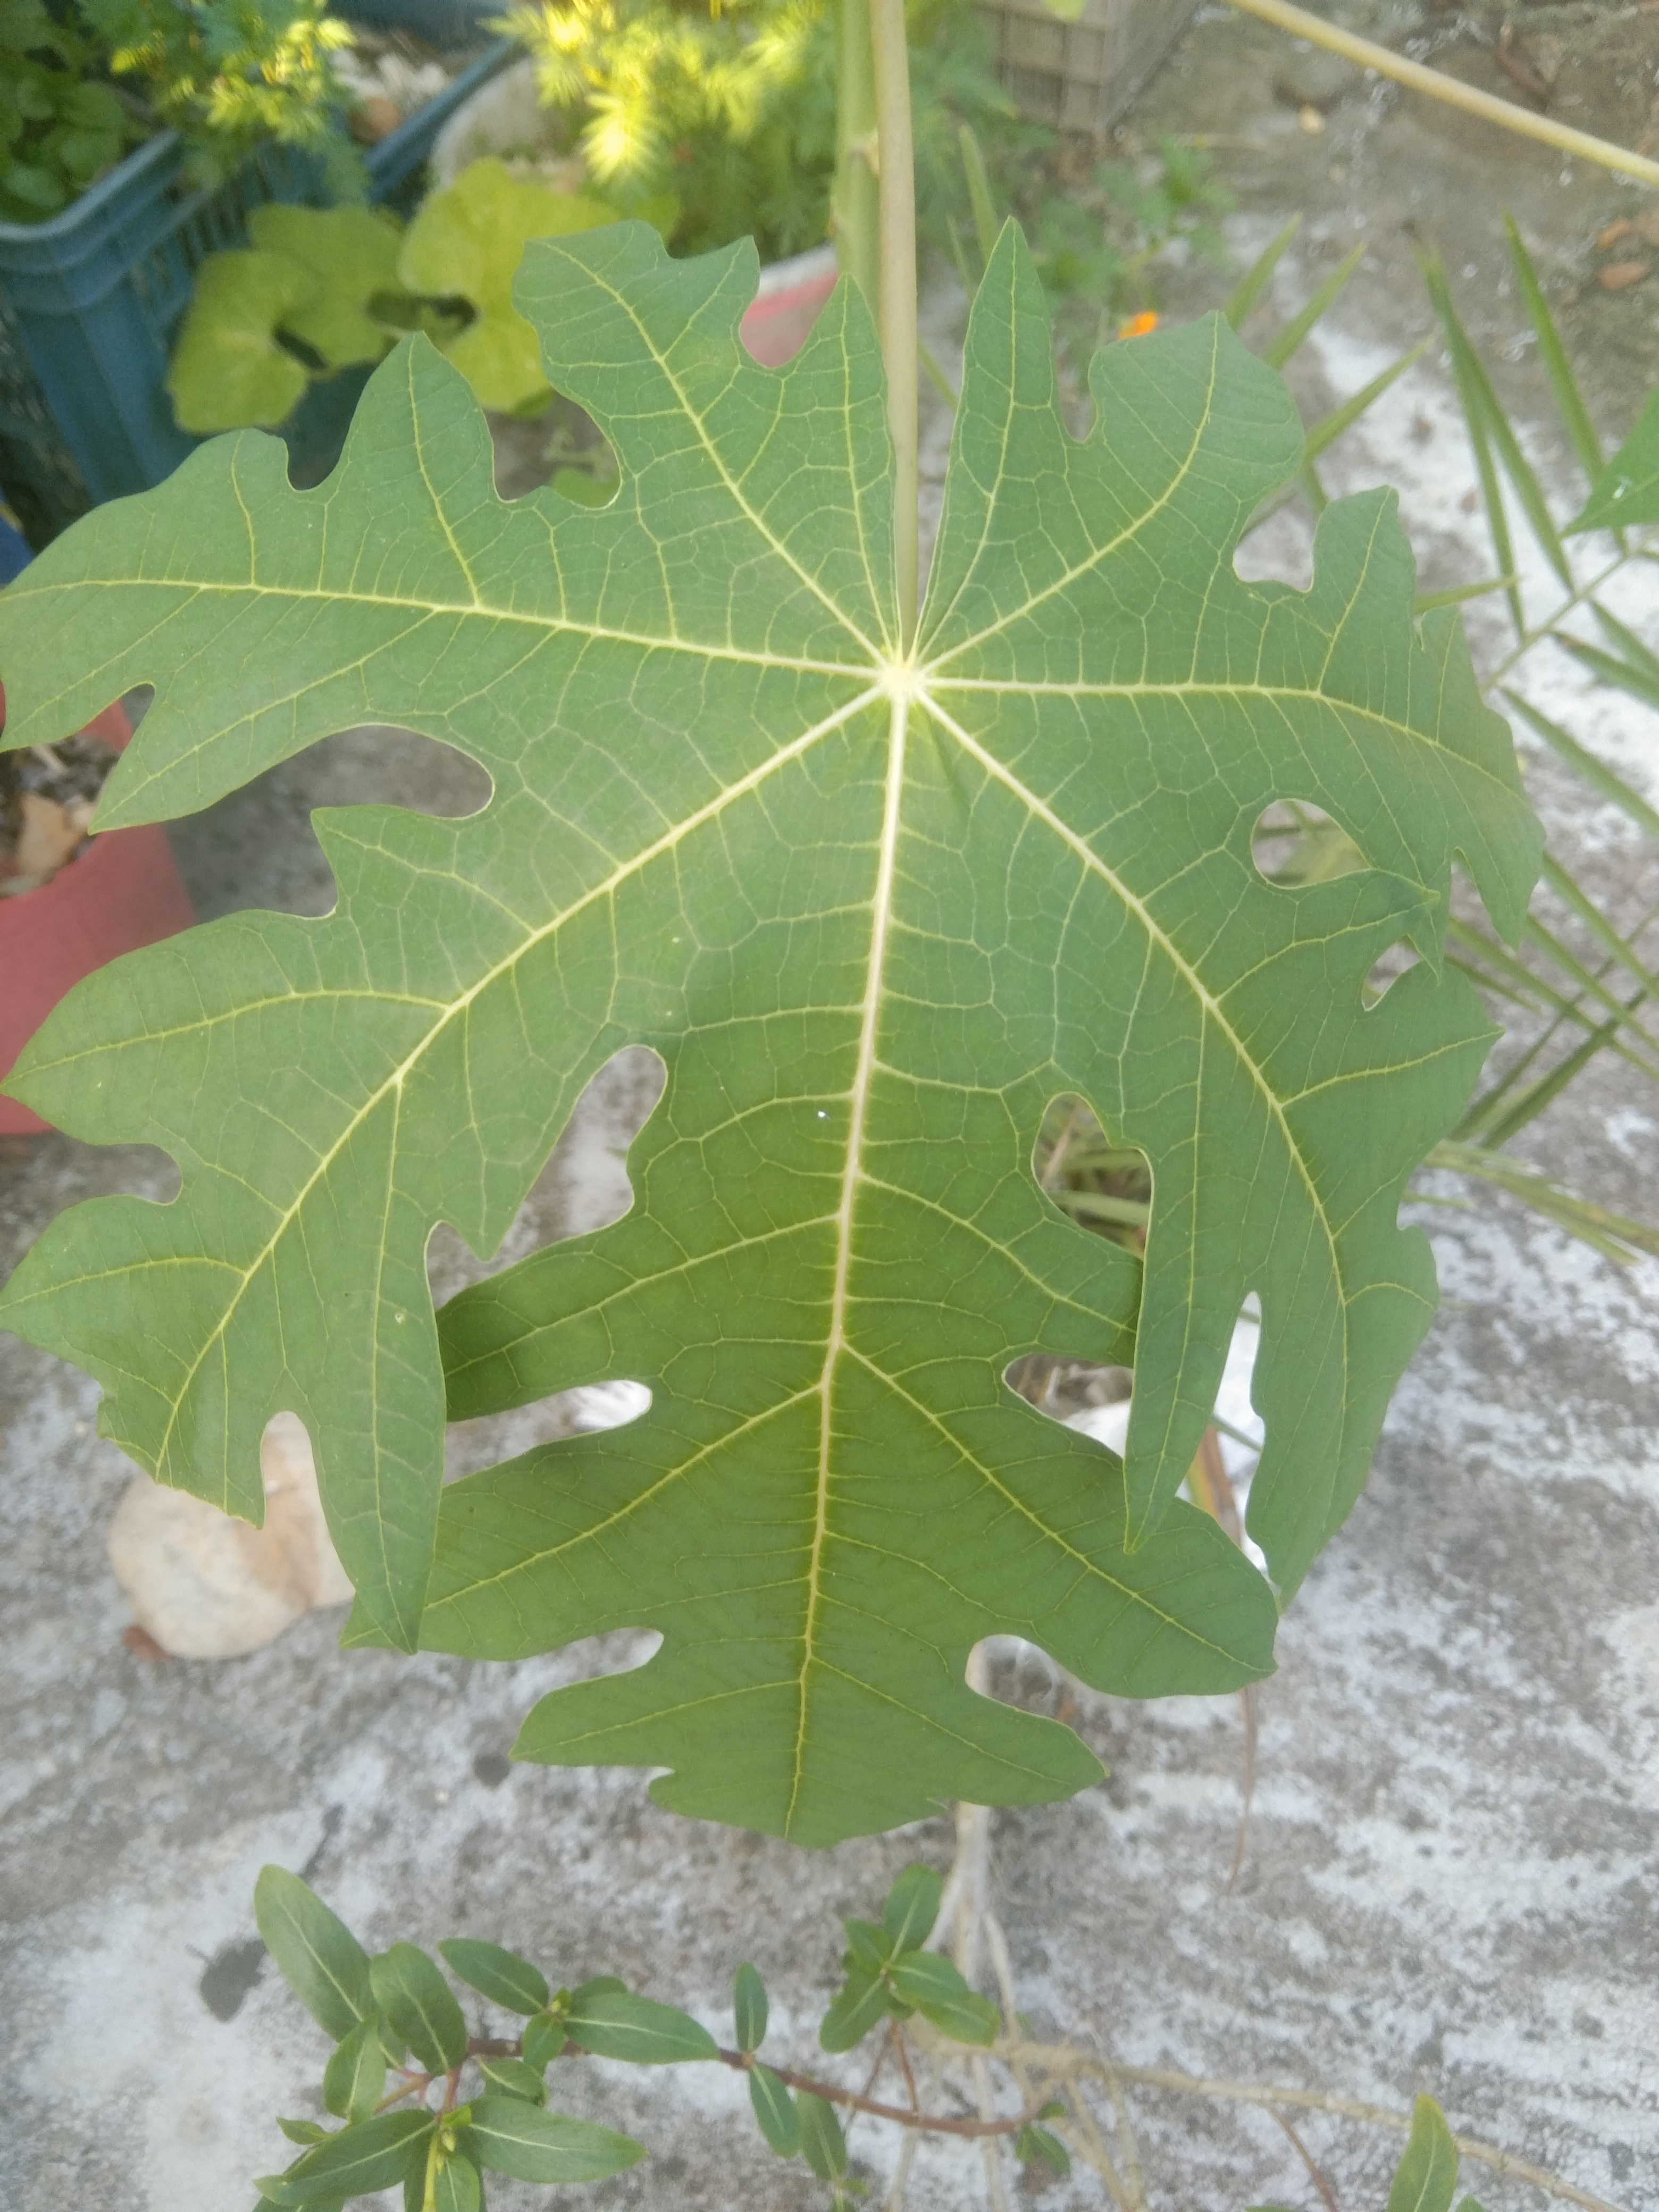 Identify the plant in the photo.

papaya
